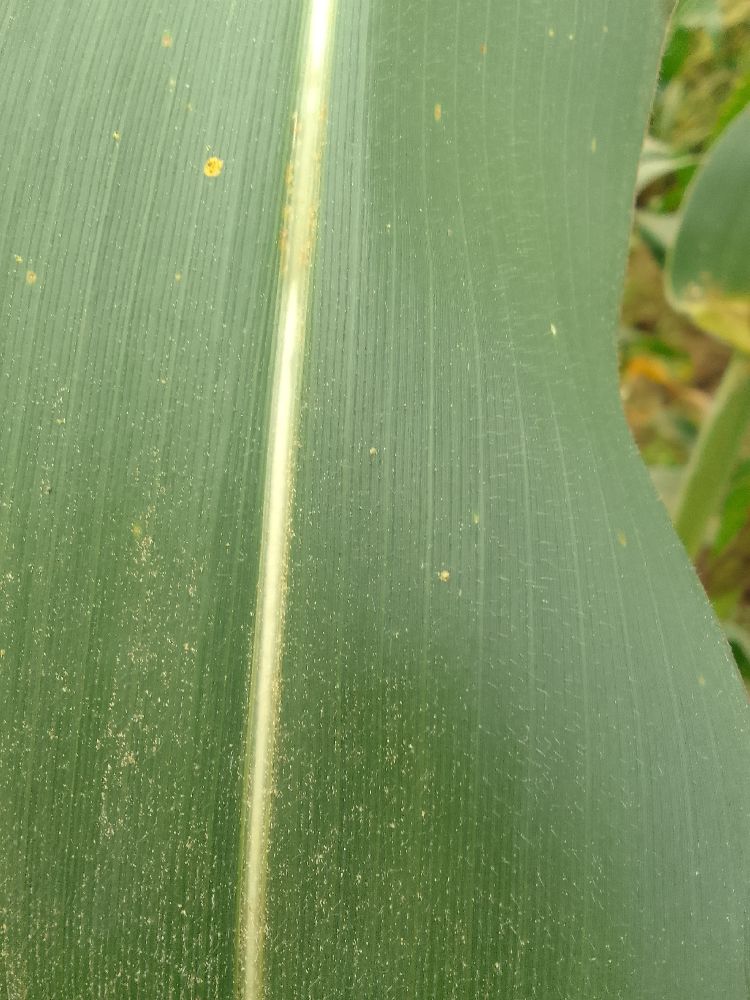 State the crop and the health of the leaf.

maize, healthy
